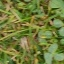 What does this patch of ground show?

unstructured weed
